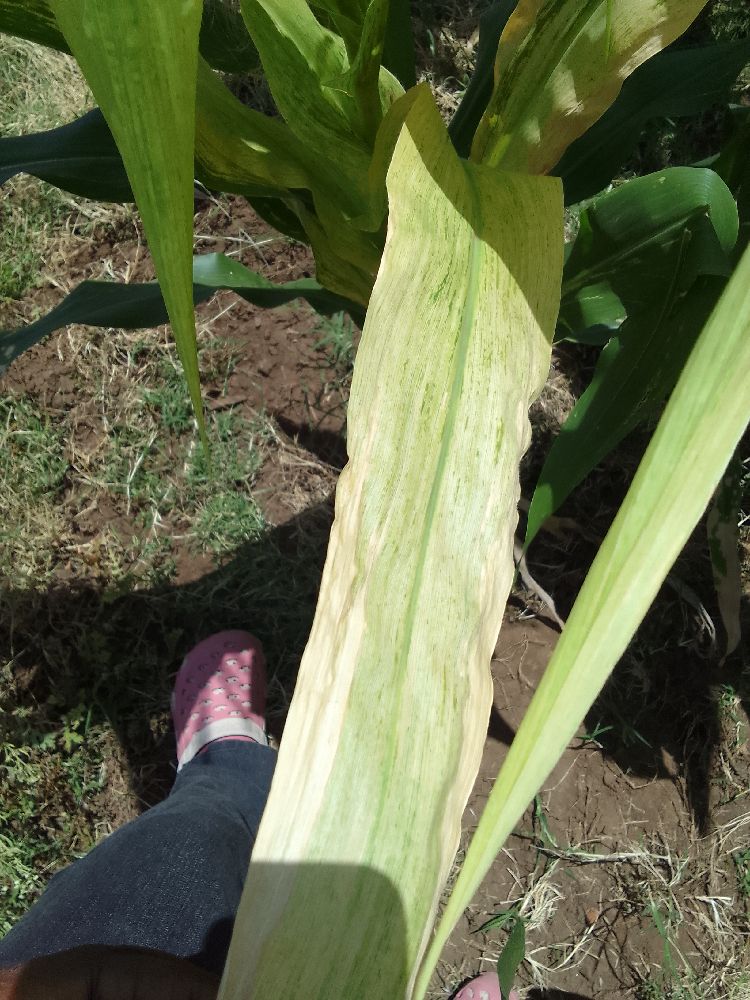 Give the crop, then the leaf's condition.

maize, maize lethal necrosis
